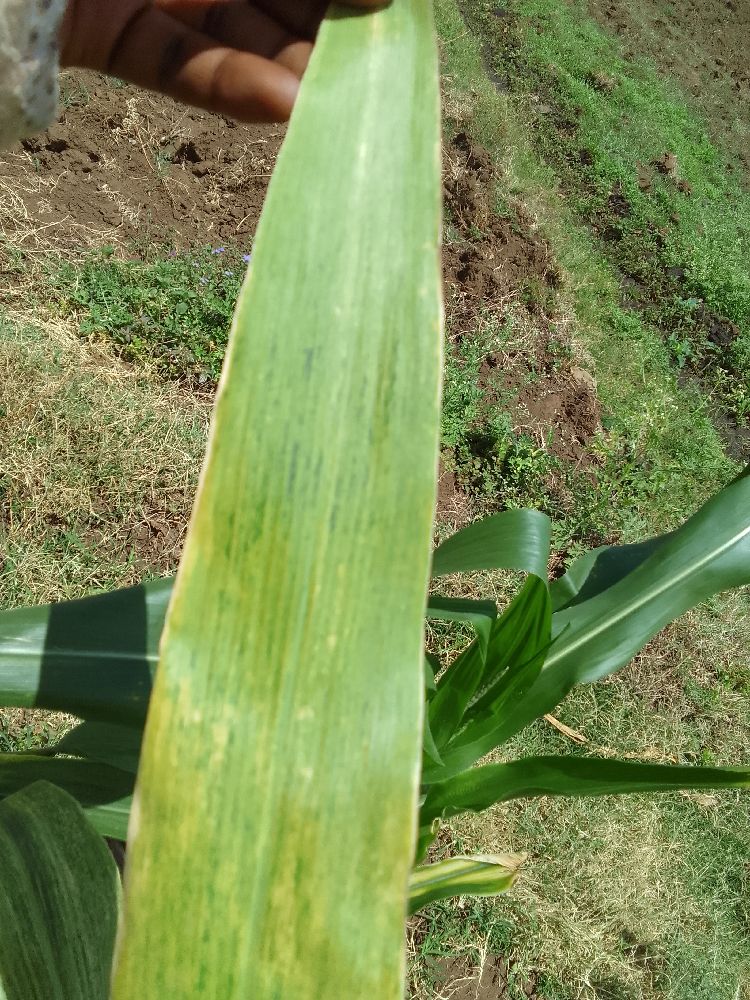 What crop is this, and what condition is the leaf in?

maize, maize lethal necrosis
